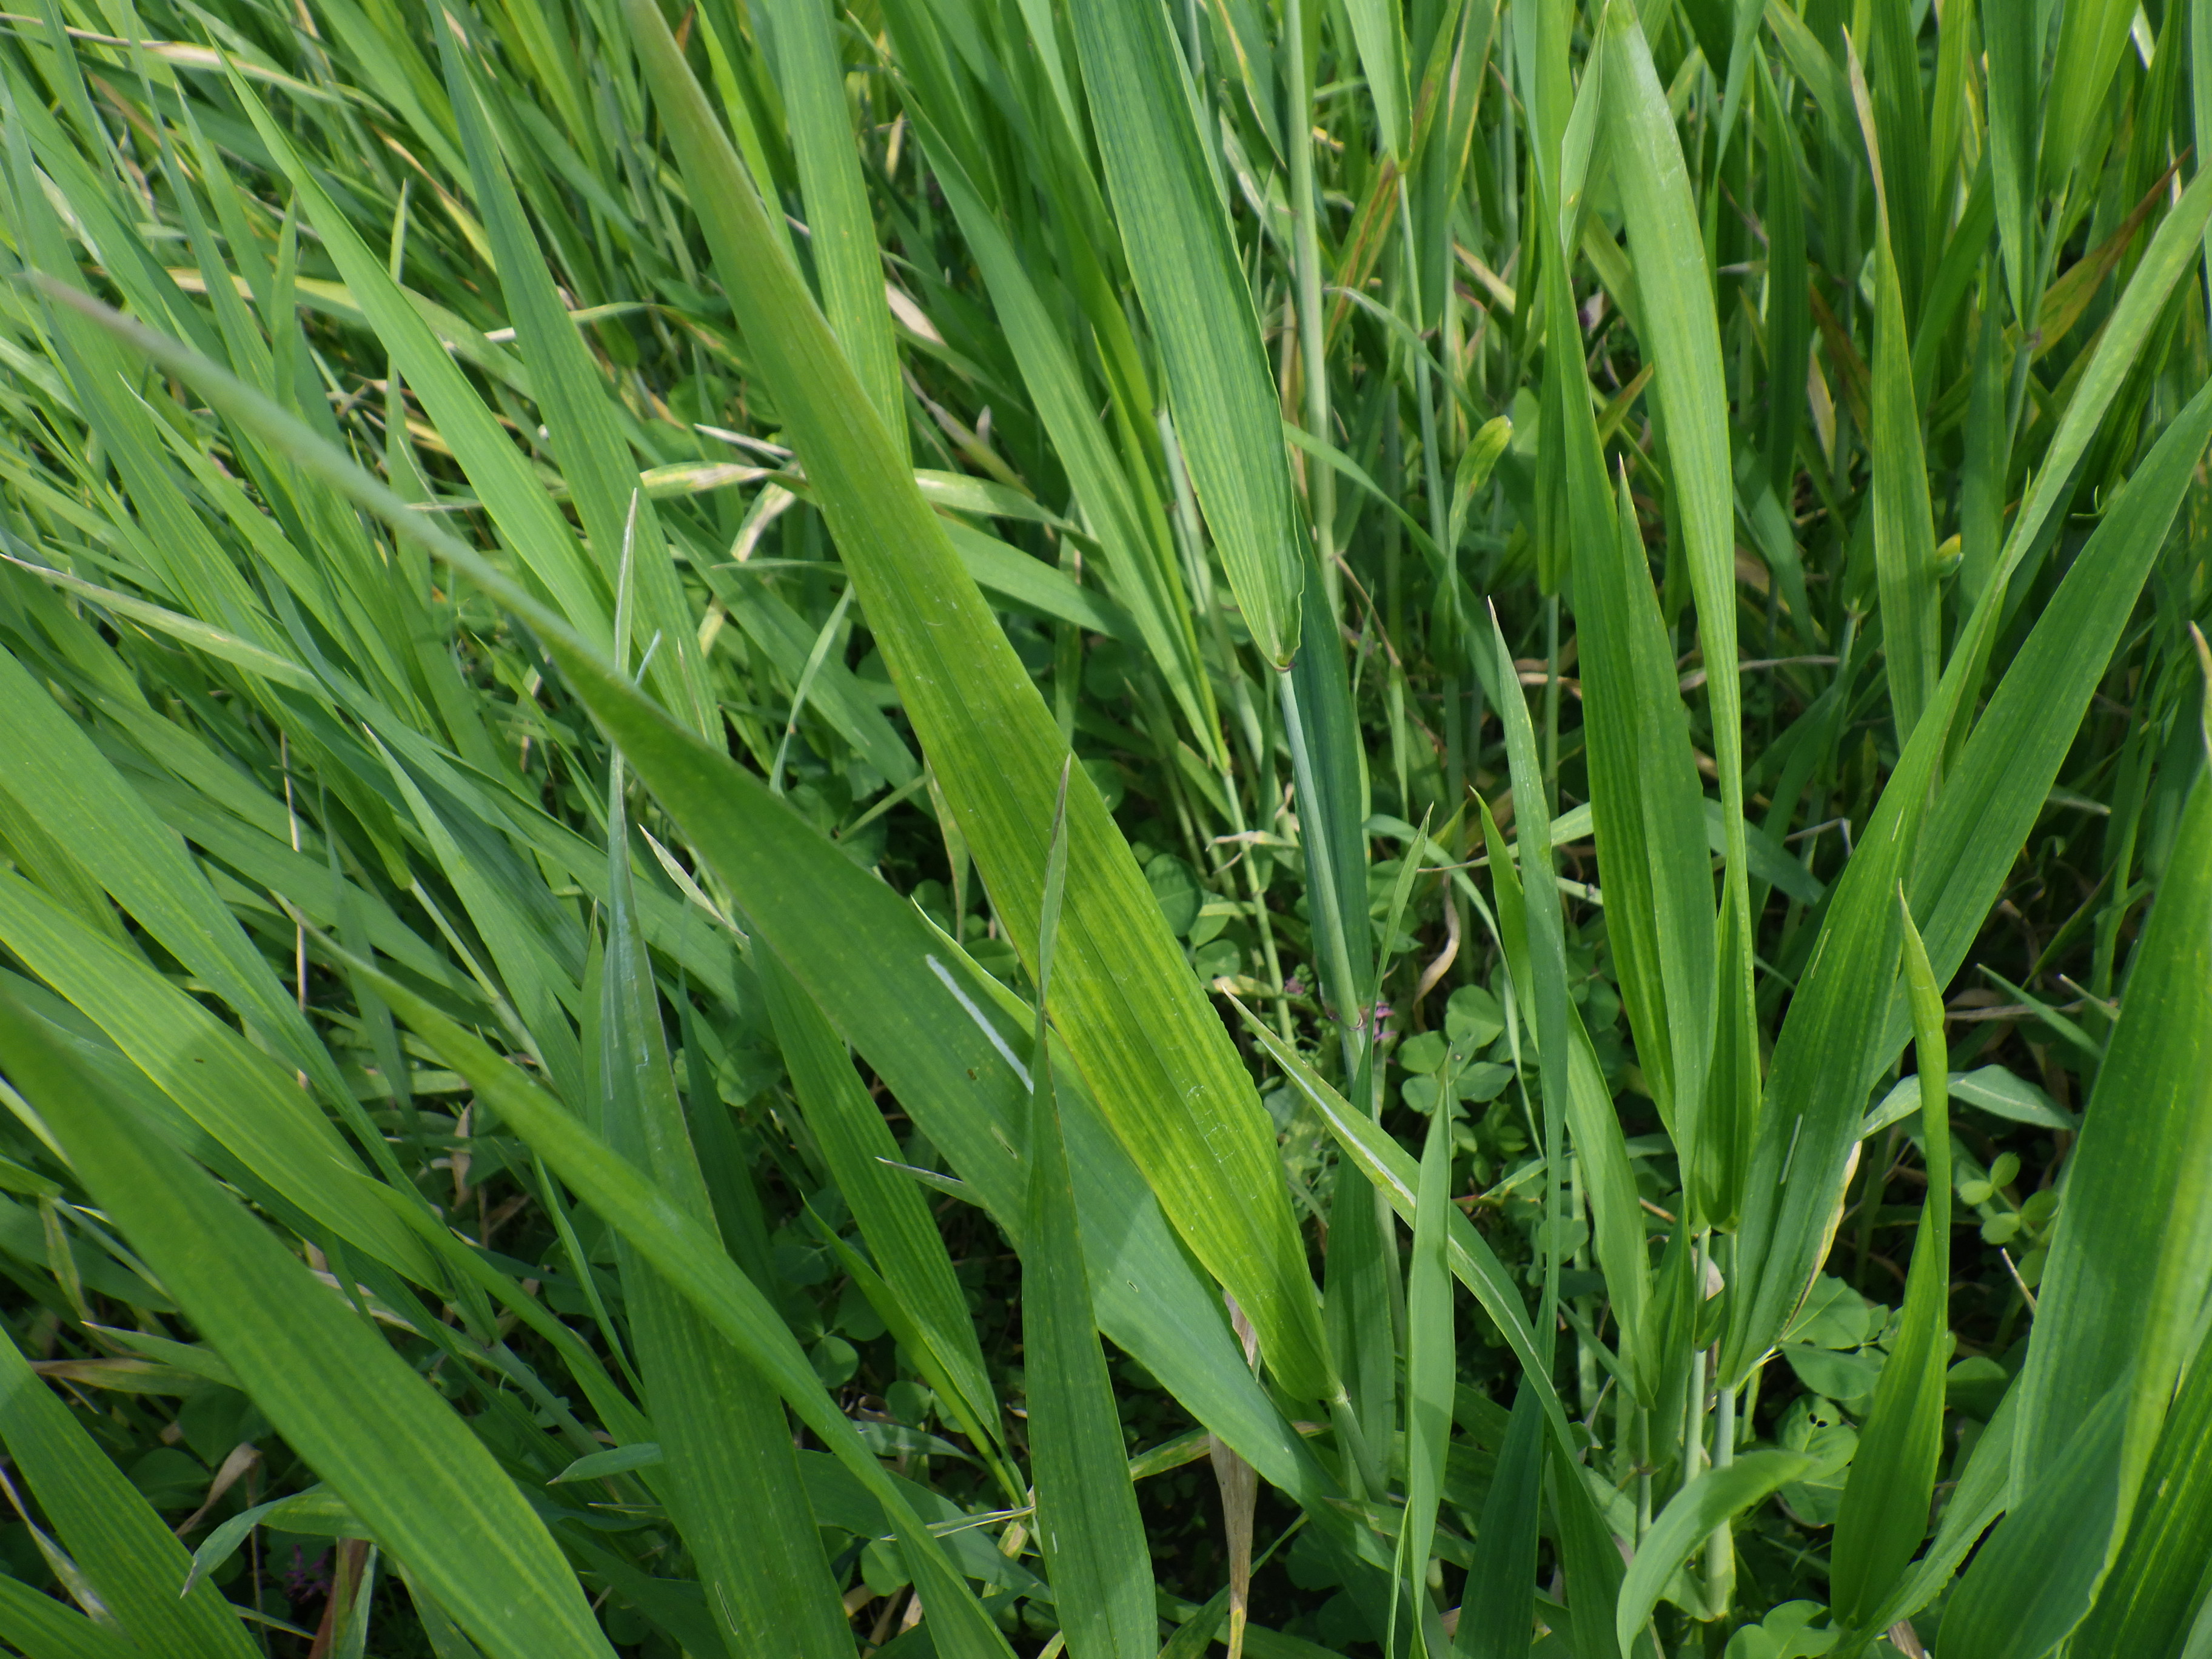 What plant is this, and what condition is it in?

wheat, phytophagous
